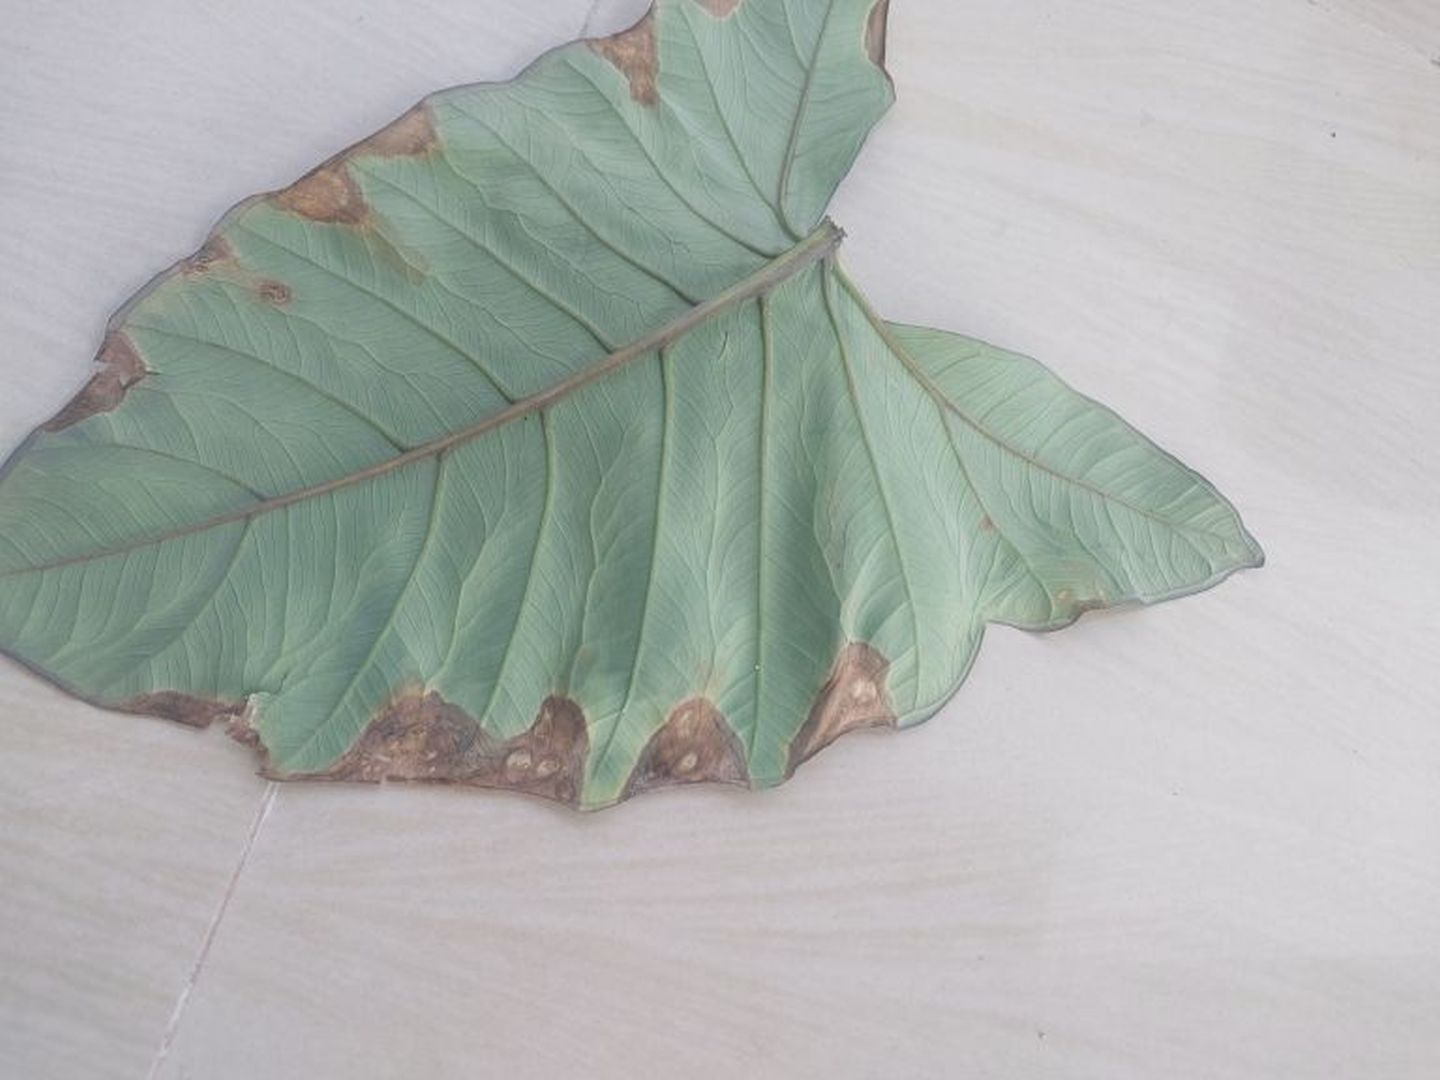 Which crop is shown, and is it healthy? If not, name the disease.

taro, leaf blight
